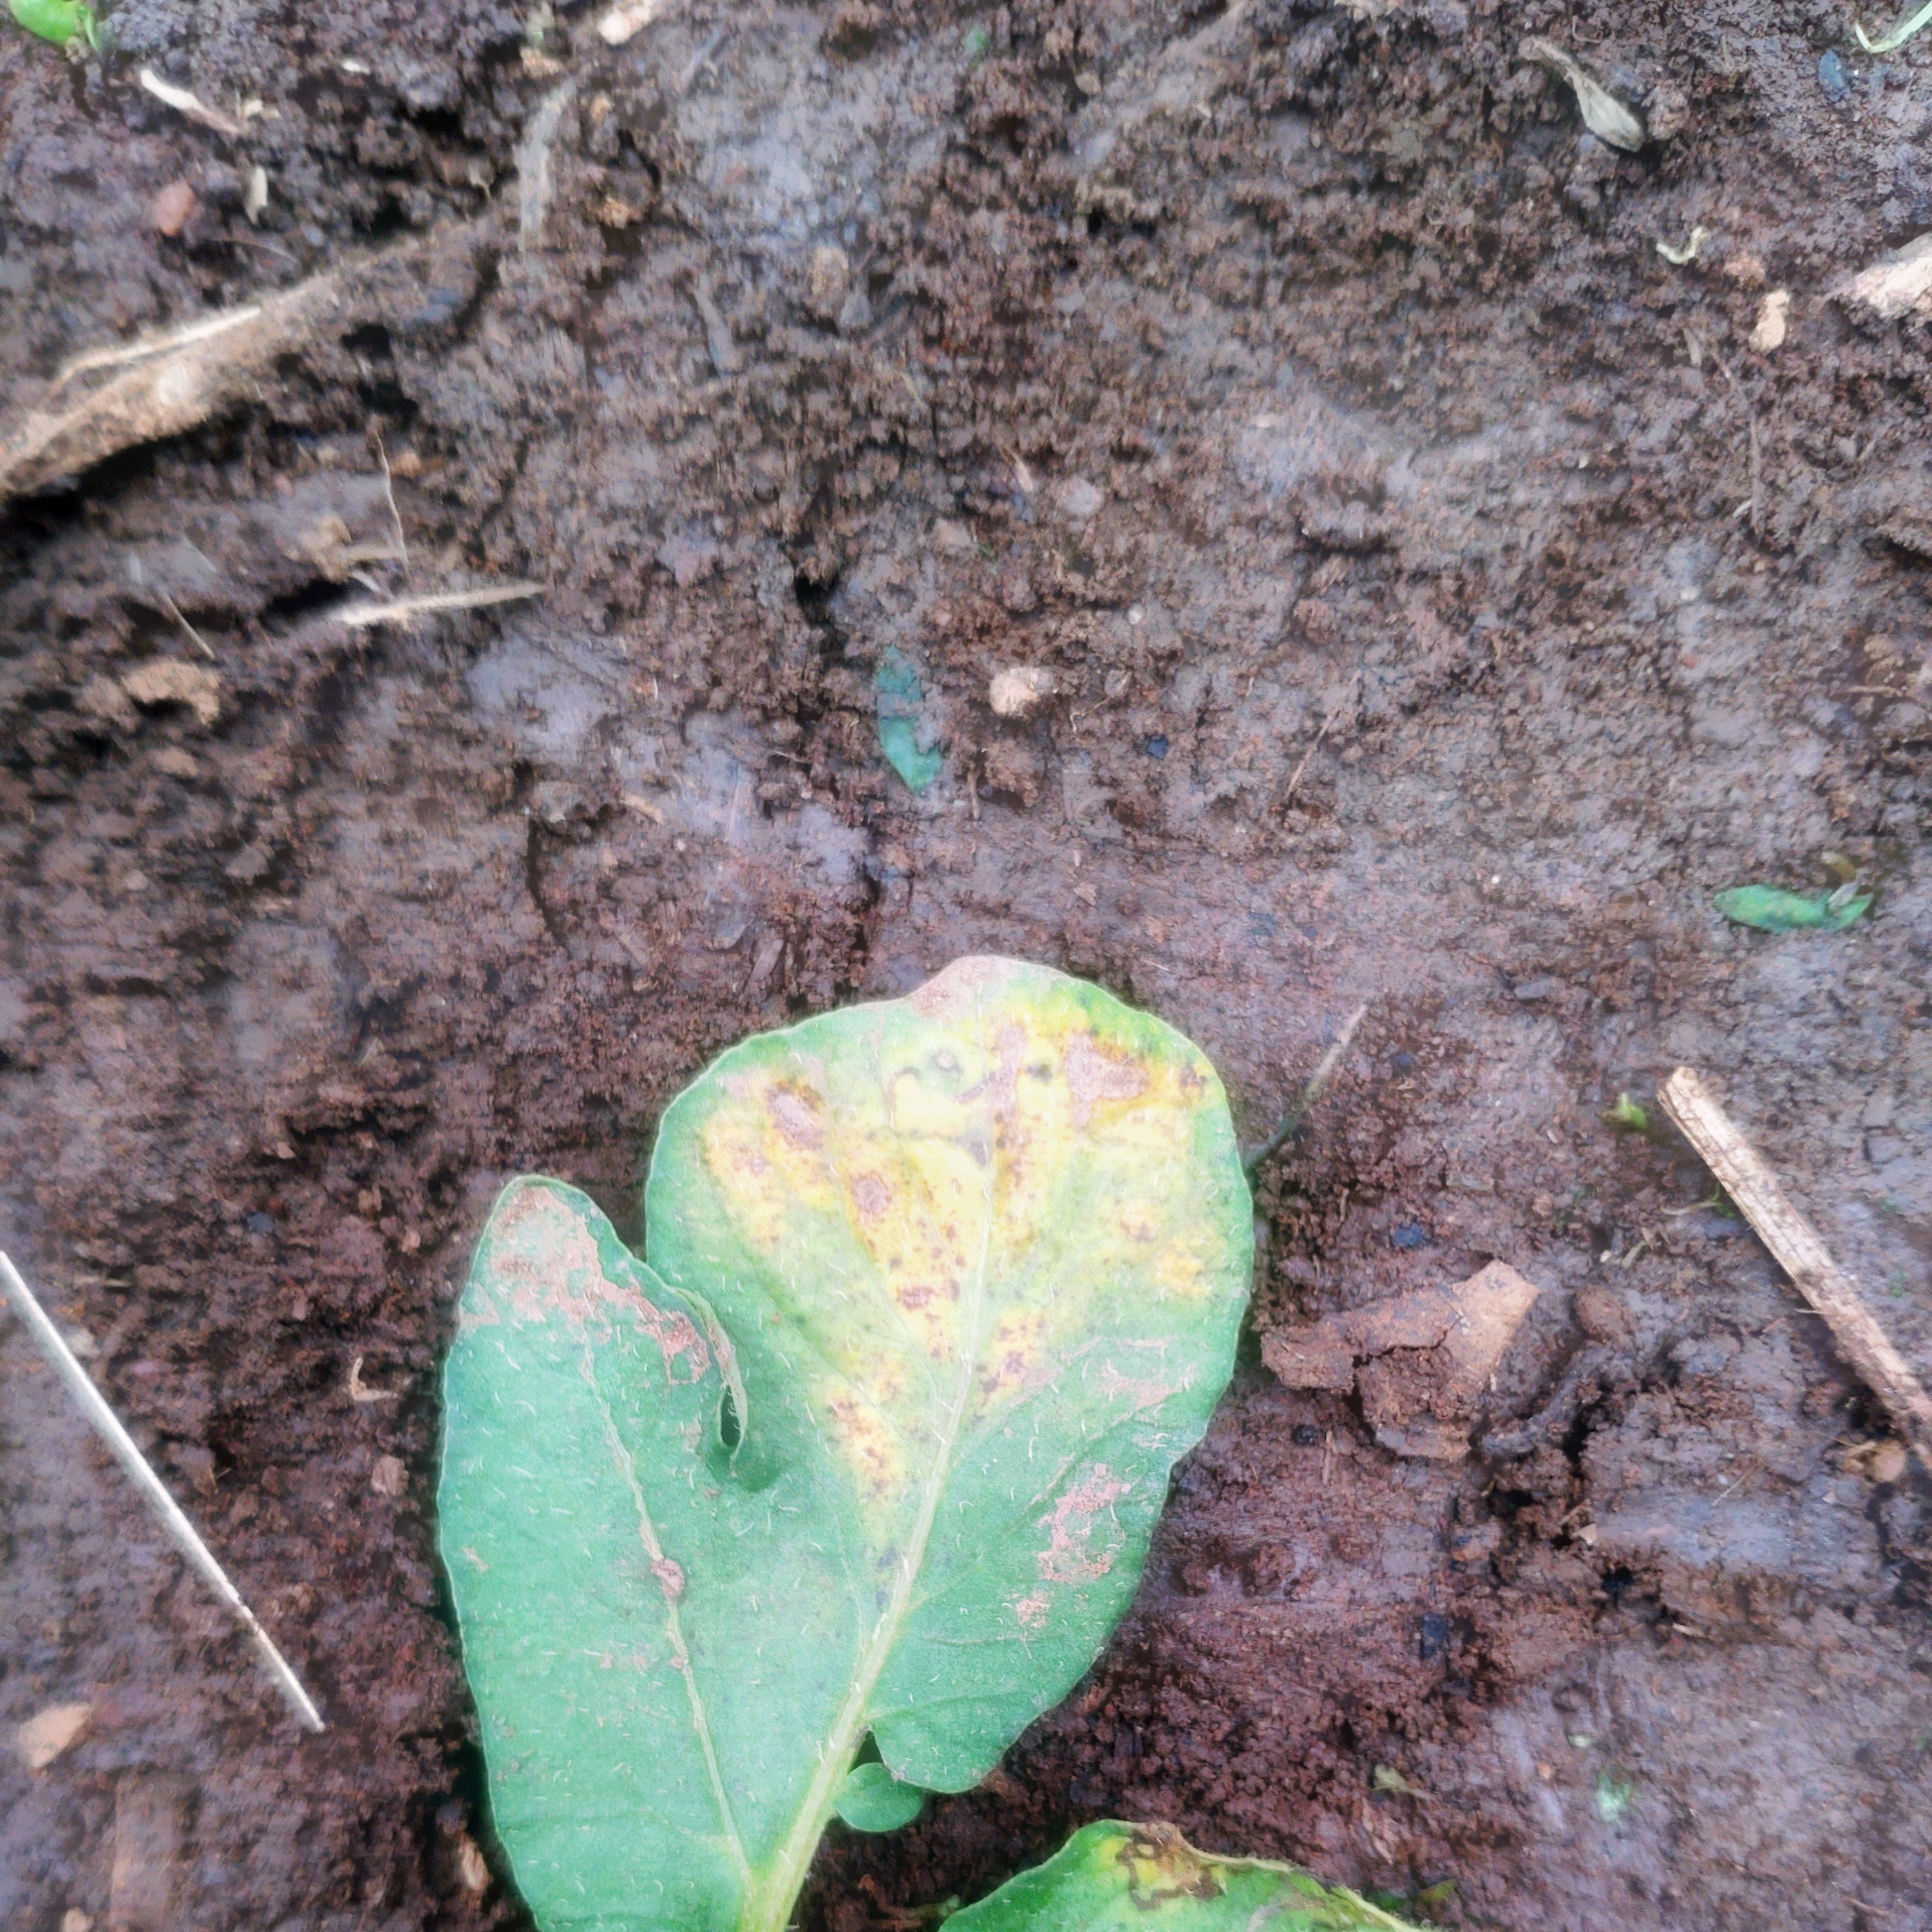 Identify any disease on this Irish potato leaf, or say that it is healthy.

late blight
